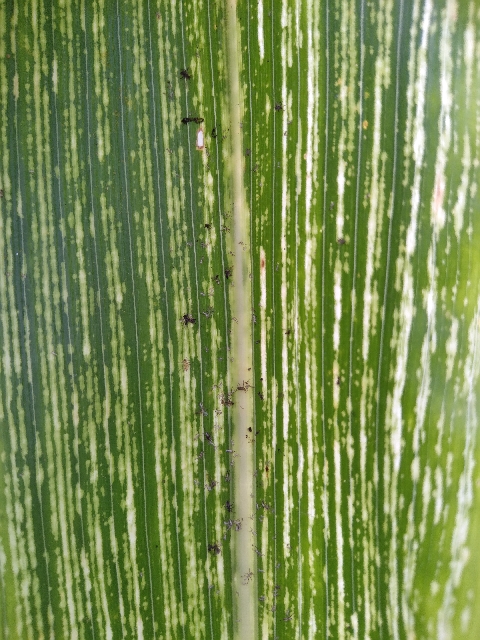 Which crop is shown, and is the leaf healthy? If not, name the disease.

maize, maize streak virus
